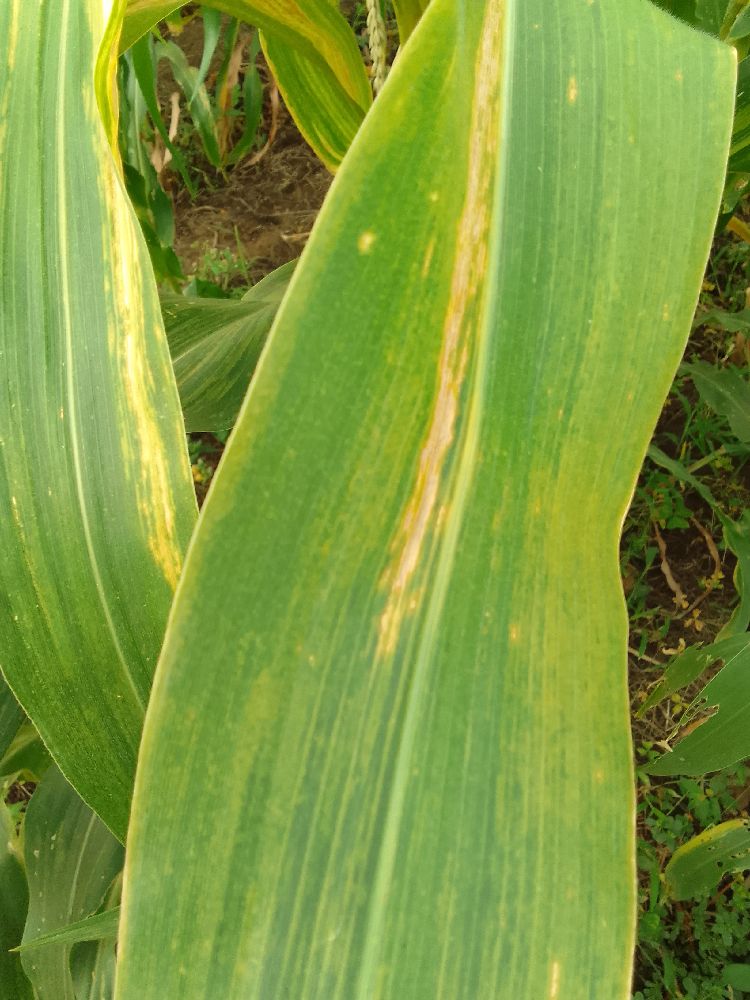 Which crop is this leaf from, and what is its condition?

maize, maize lethal necrosis
